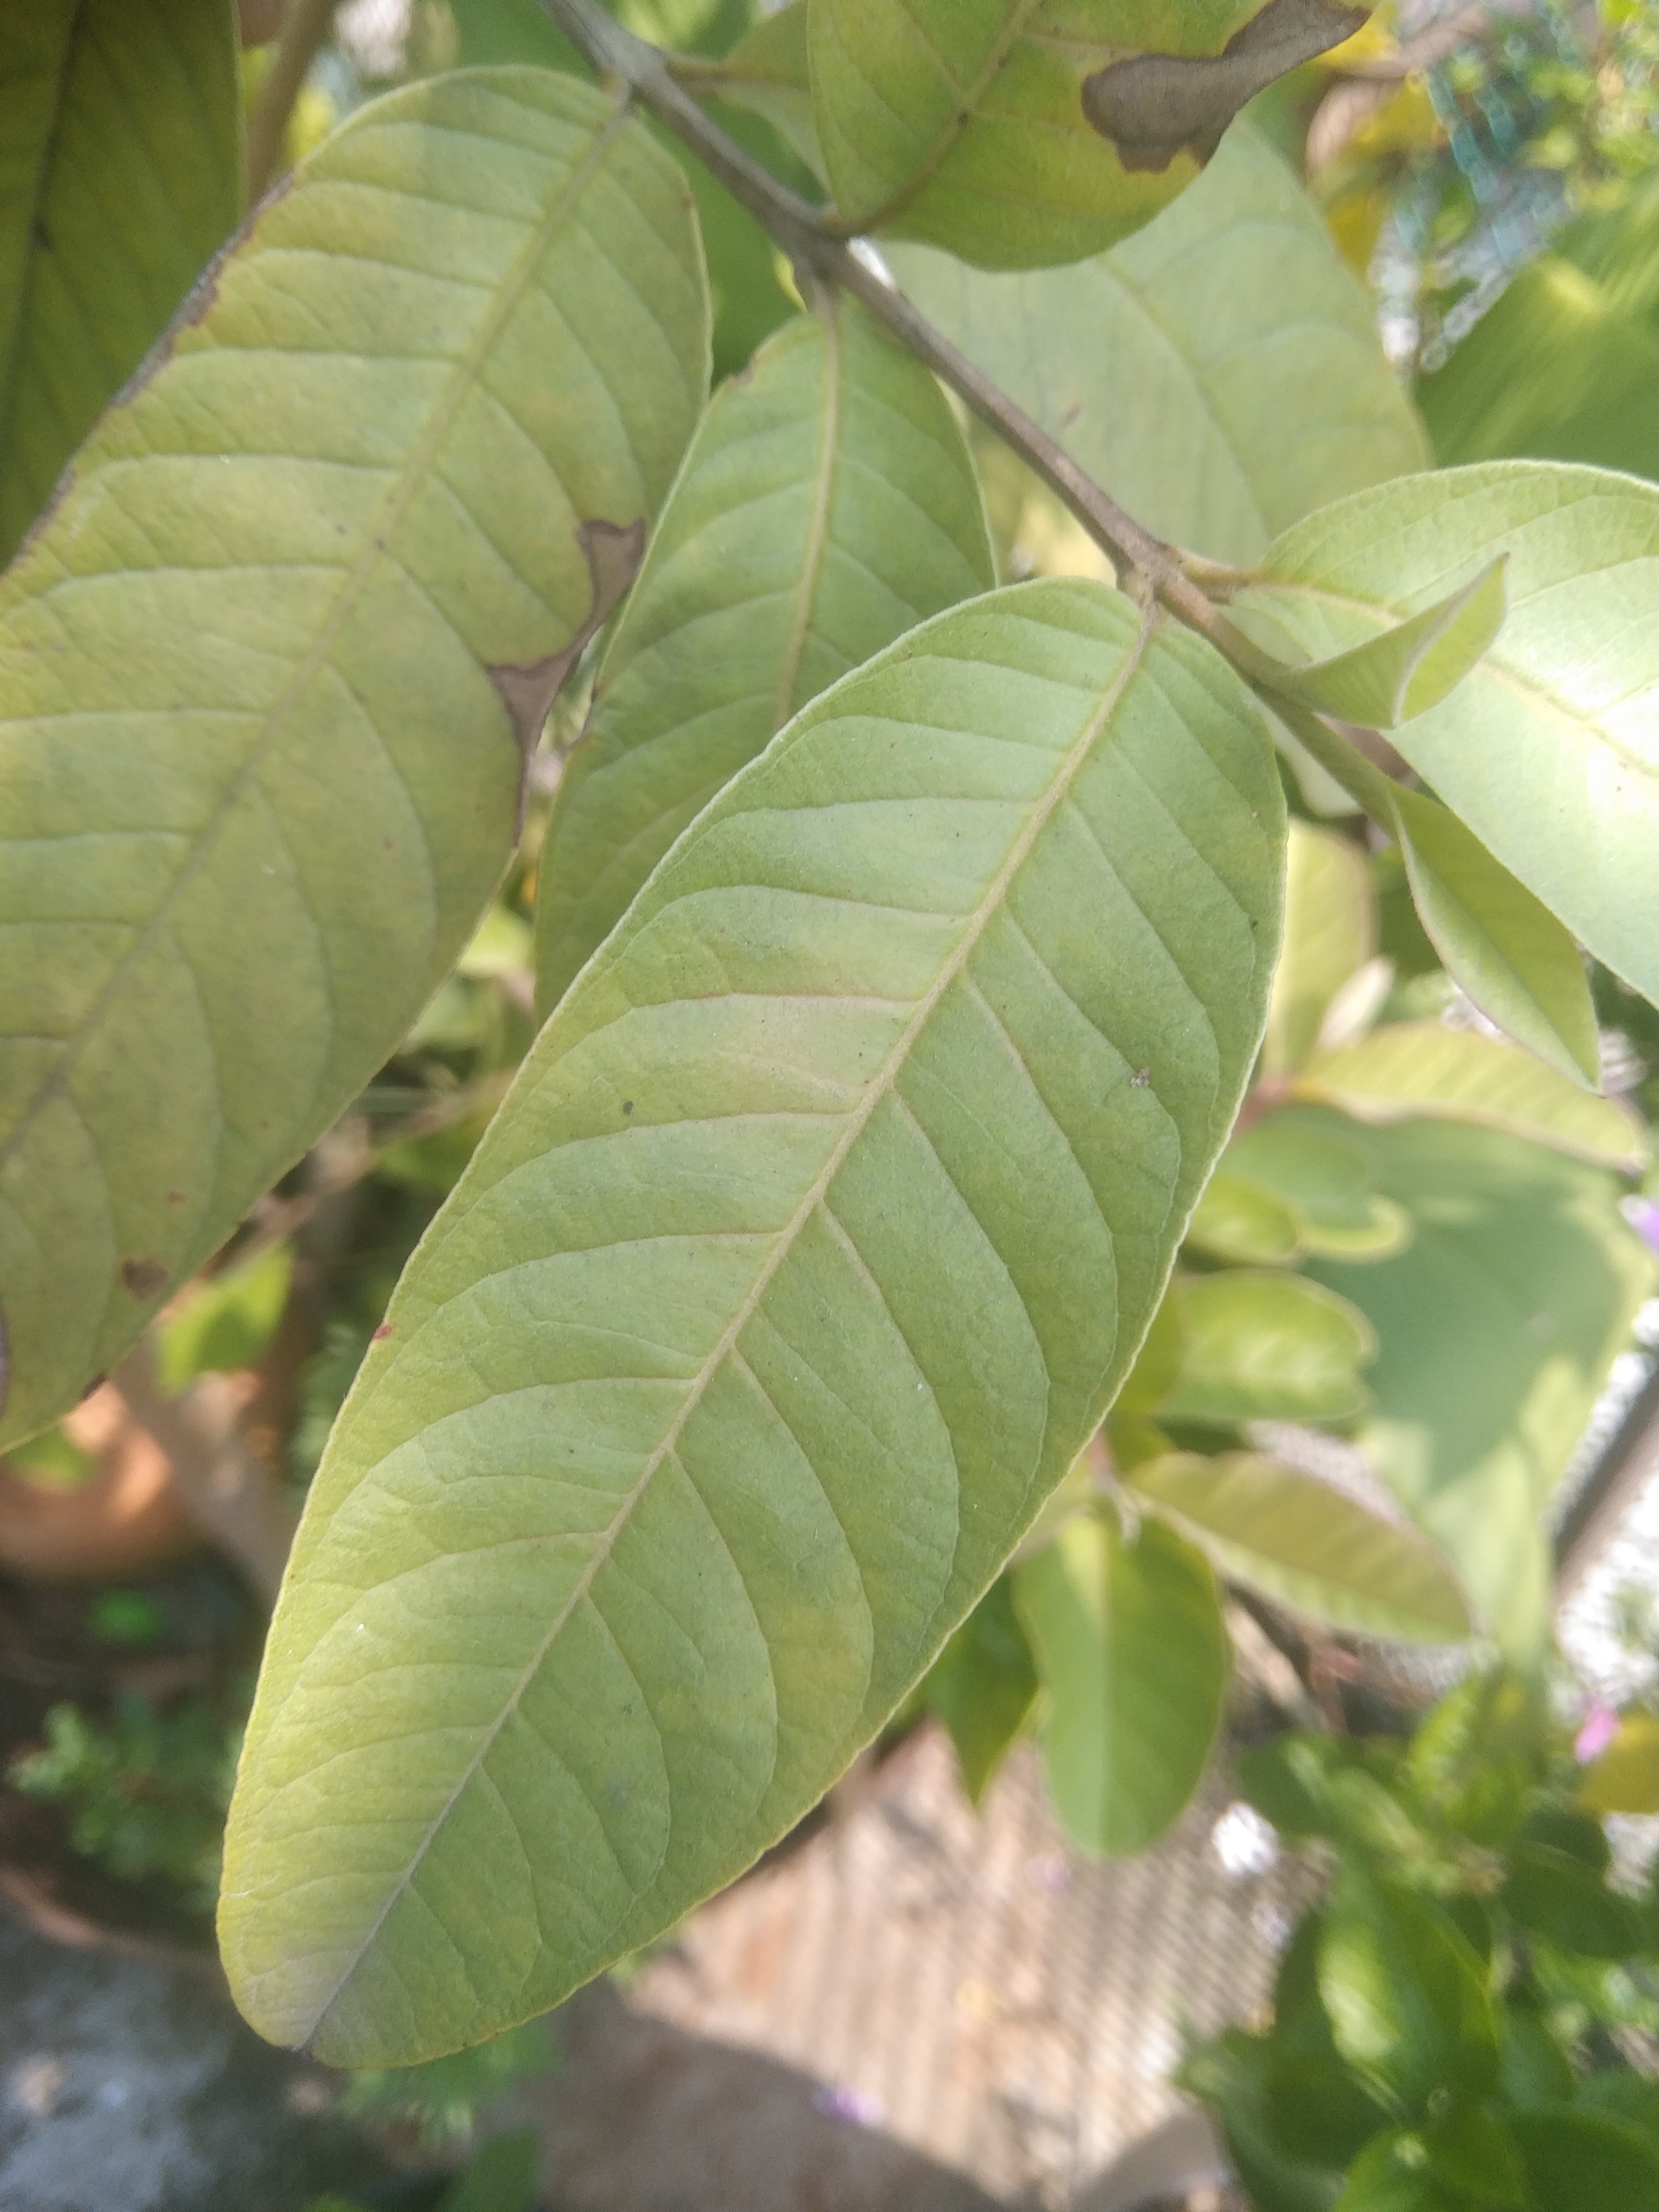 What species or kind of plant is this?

guava
